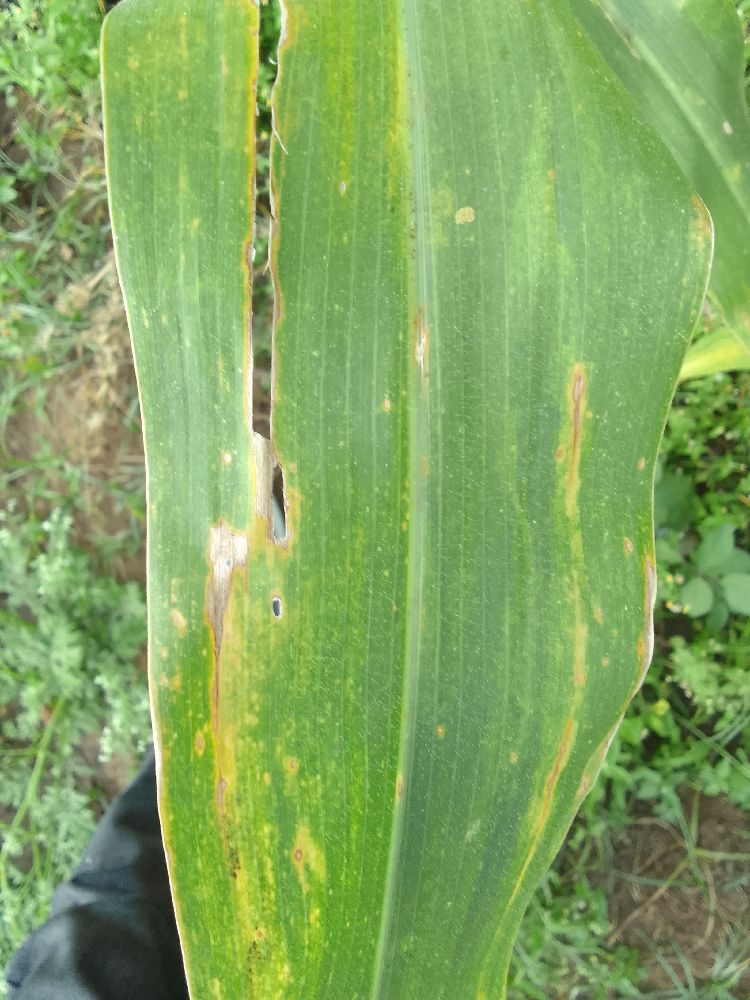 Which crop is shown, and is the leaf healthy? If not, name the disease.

maize, maize lethal necrosis
